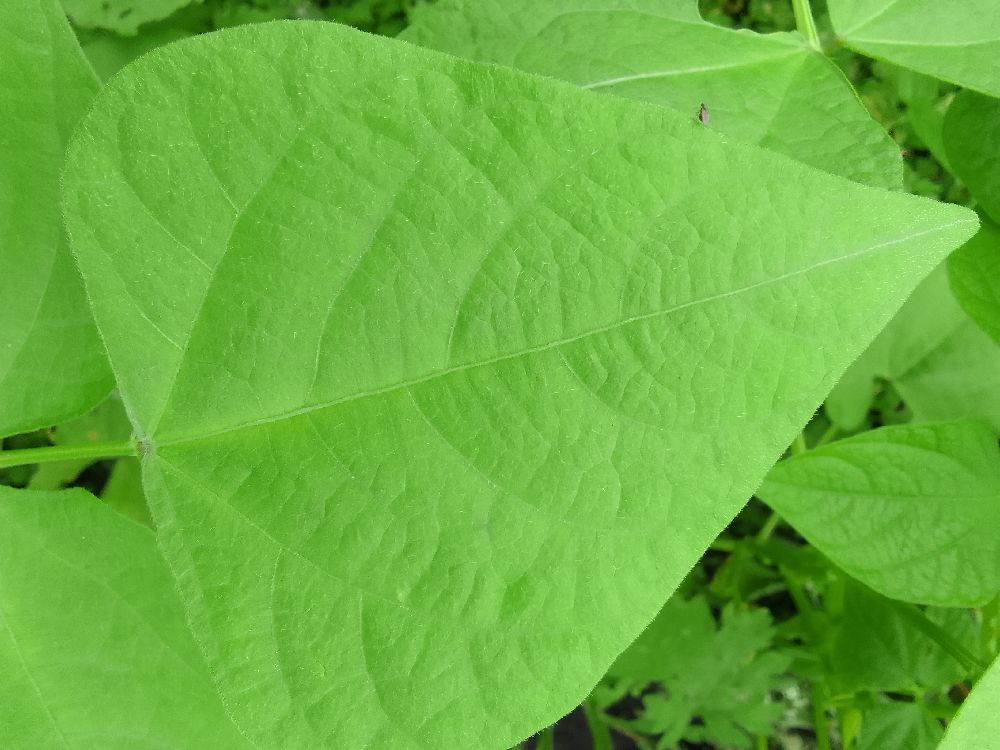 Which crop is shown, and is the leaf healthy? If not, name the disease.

common bean, healthy
